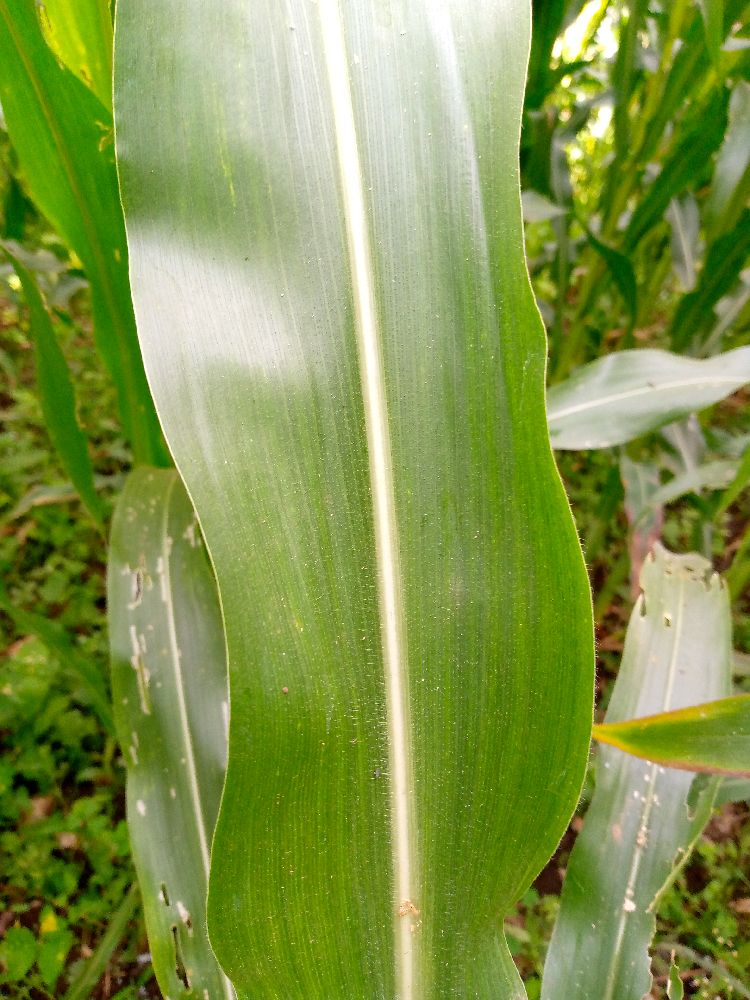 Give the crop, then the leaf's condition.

maize, healthy
